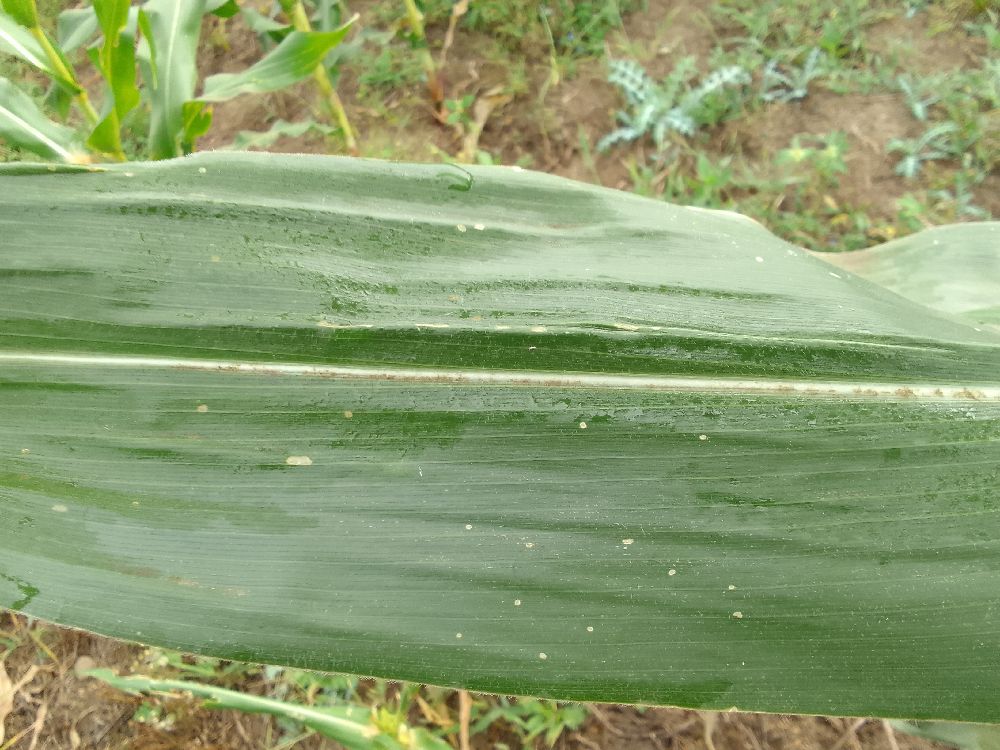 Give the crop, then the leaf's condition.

maize, healthy
